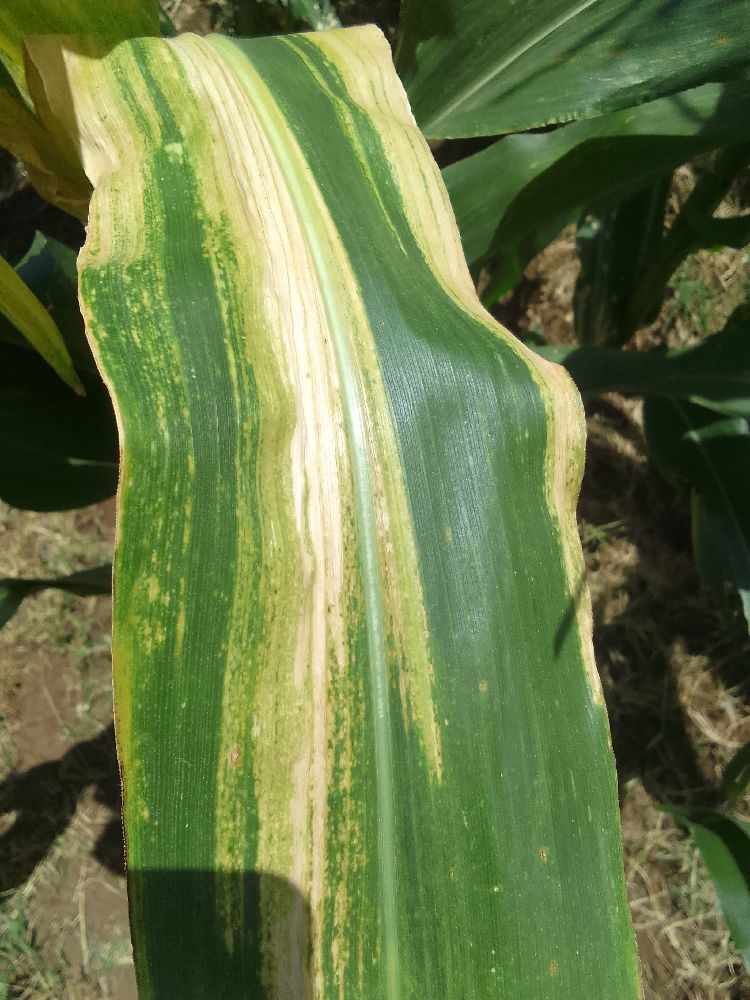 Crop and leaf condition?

maize, maize lethal necrosis
